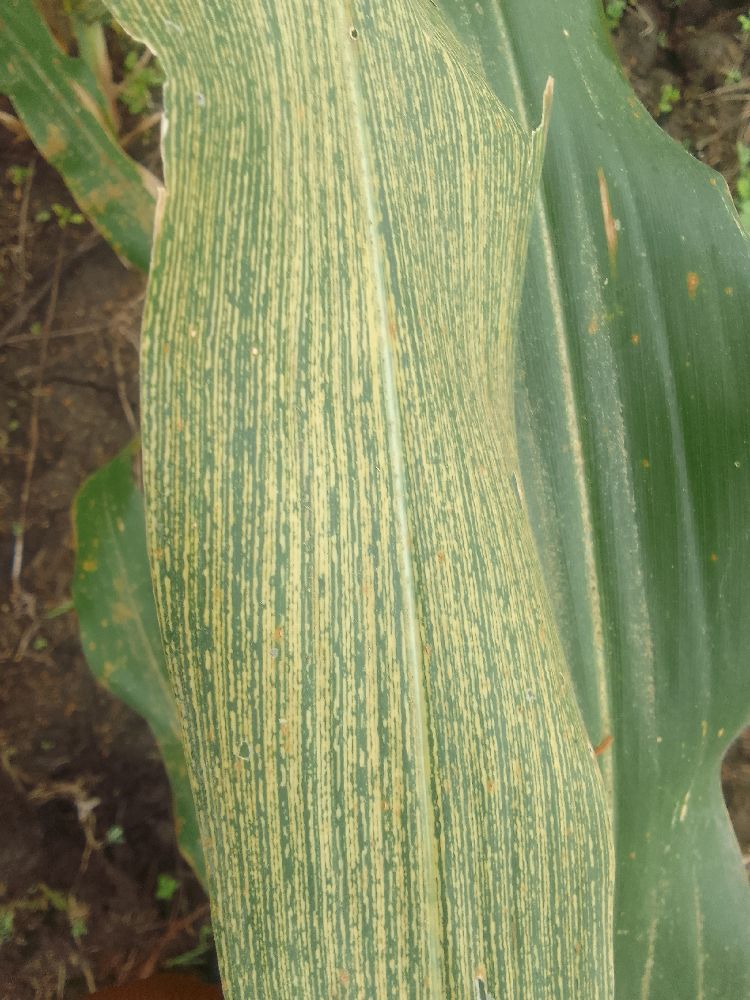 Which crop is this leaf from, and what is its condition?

maize, maize streak virus
